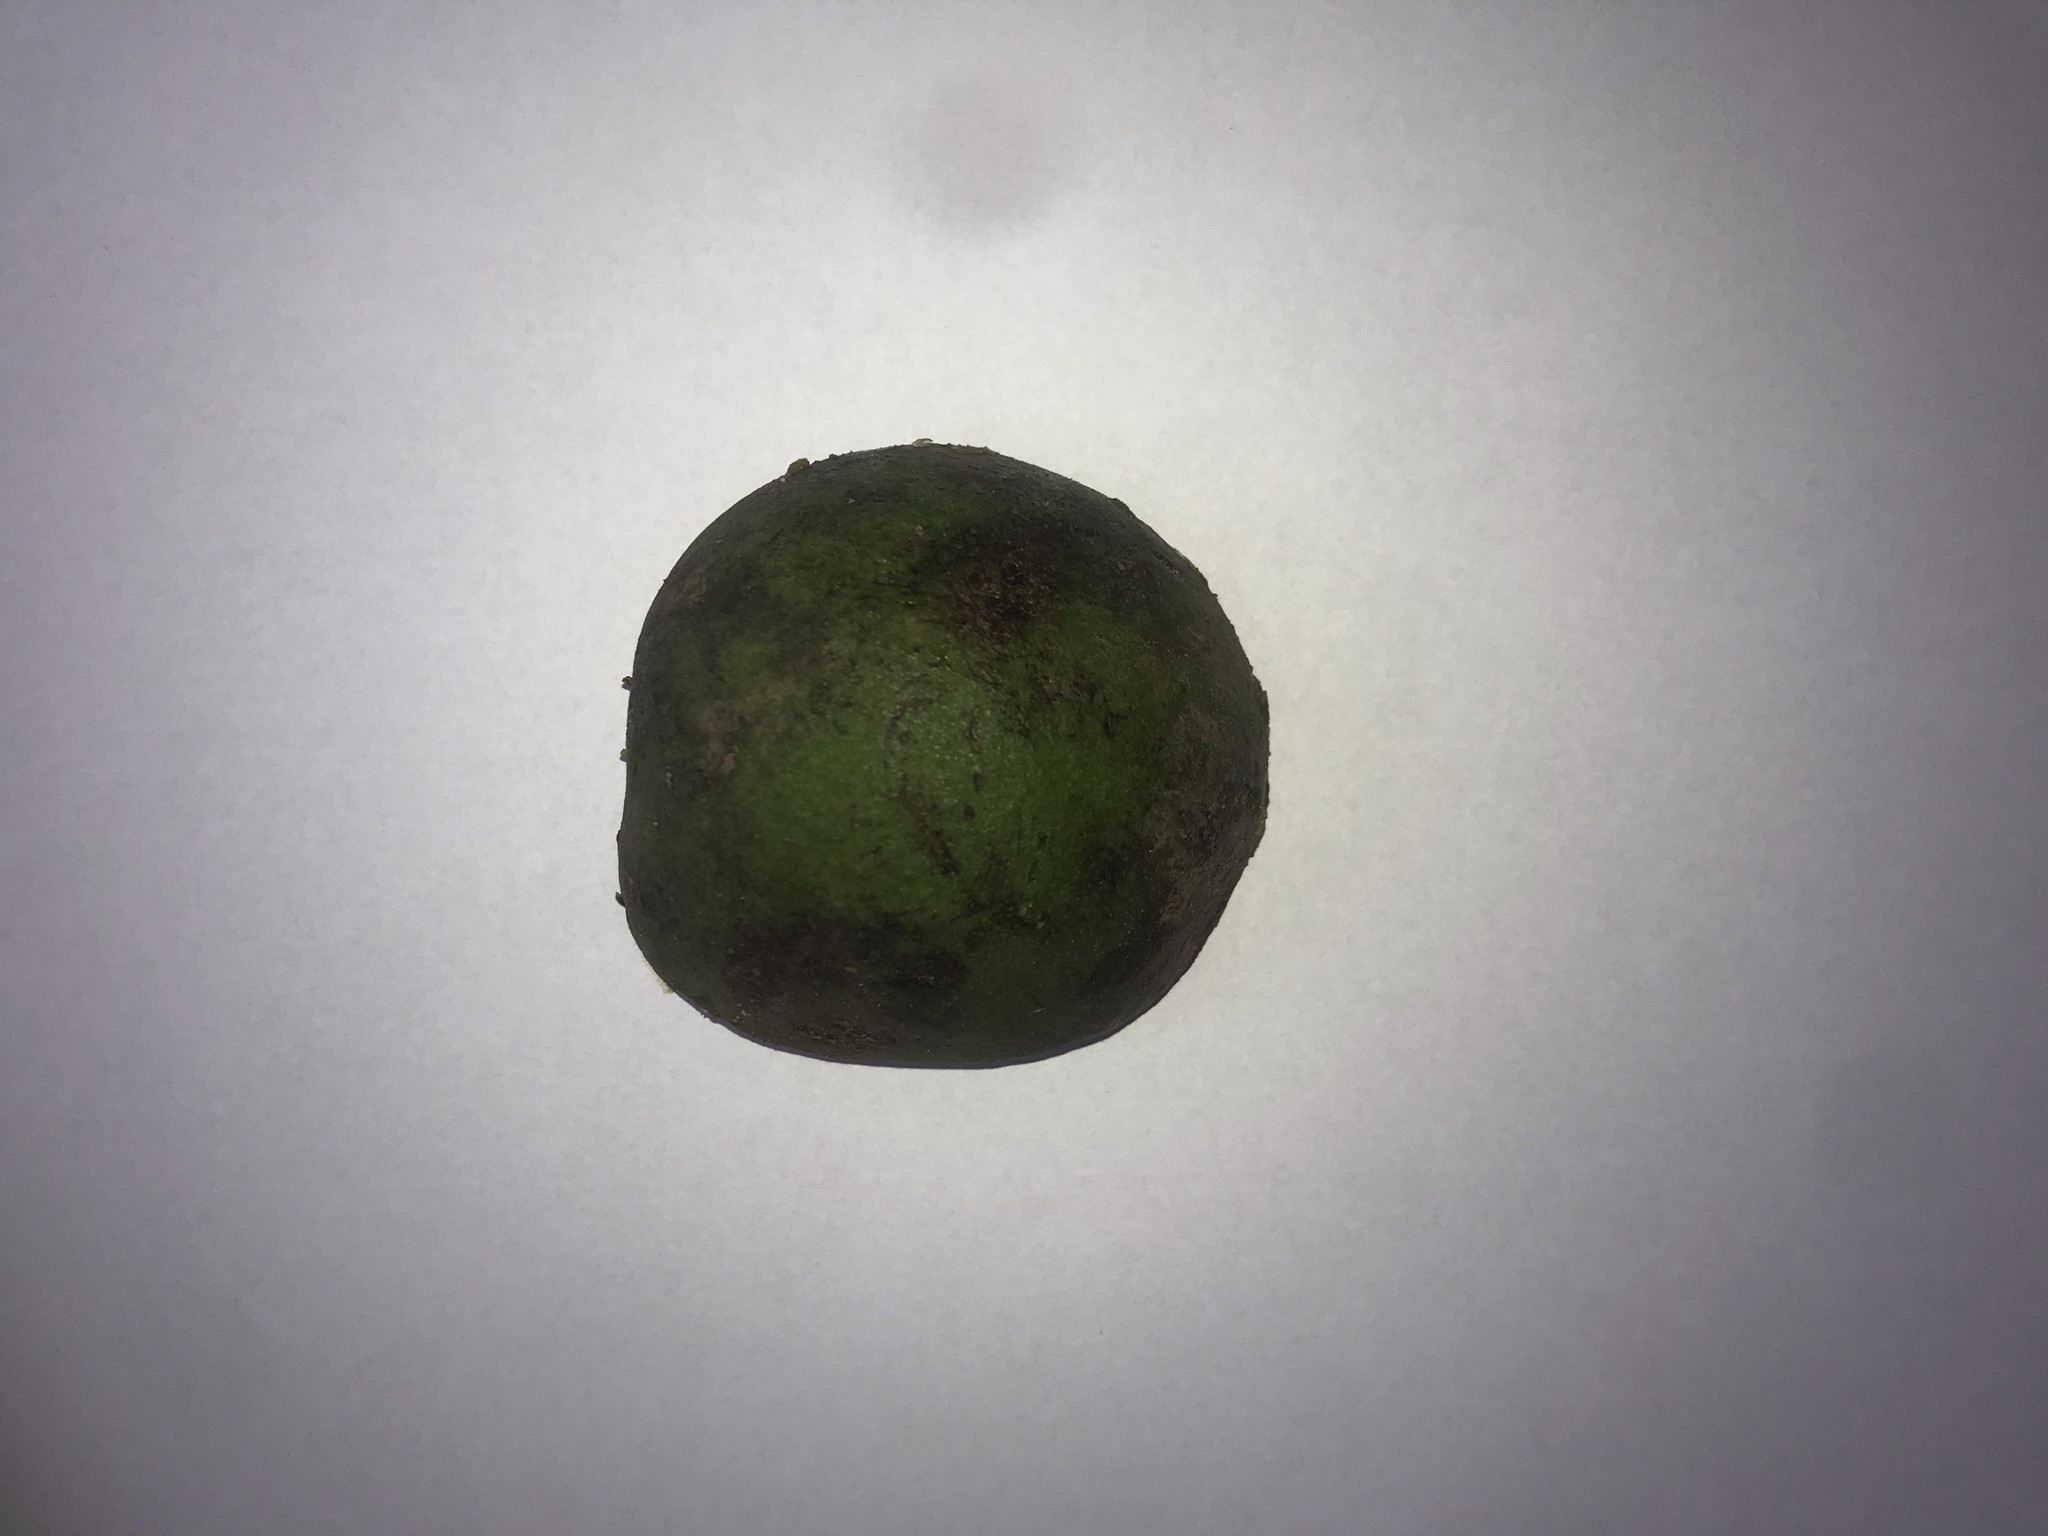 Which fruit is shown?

pequi
